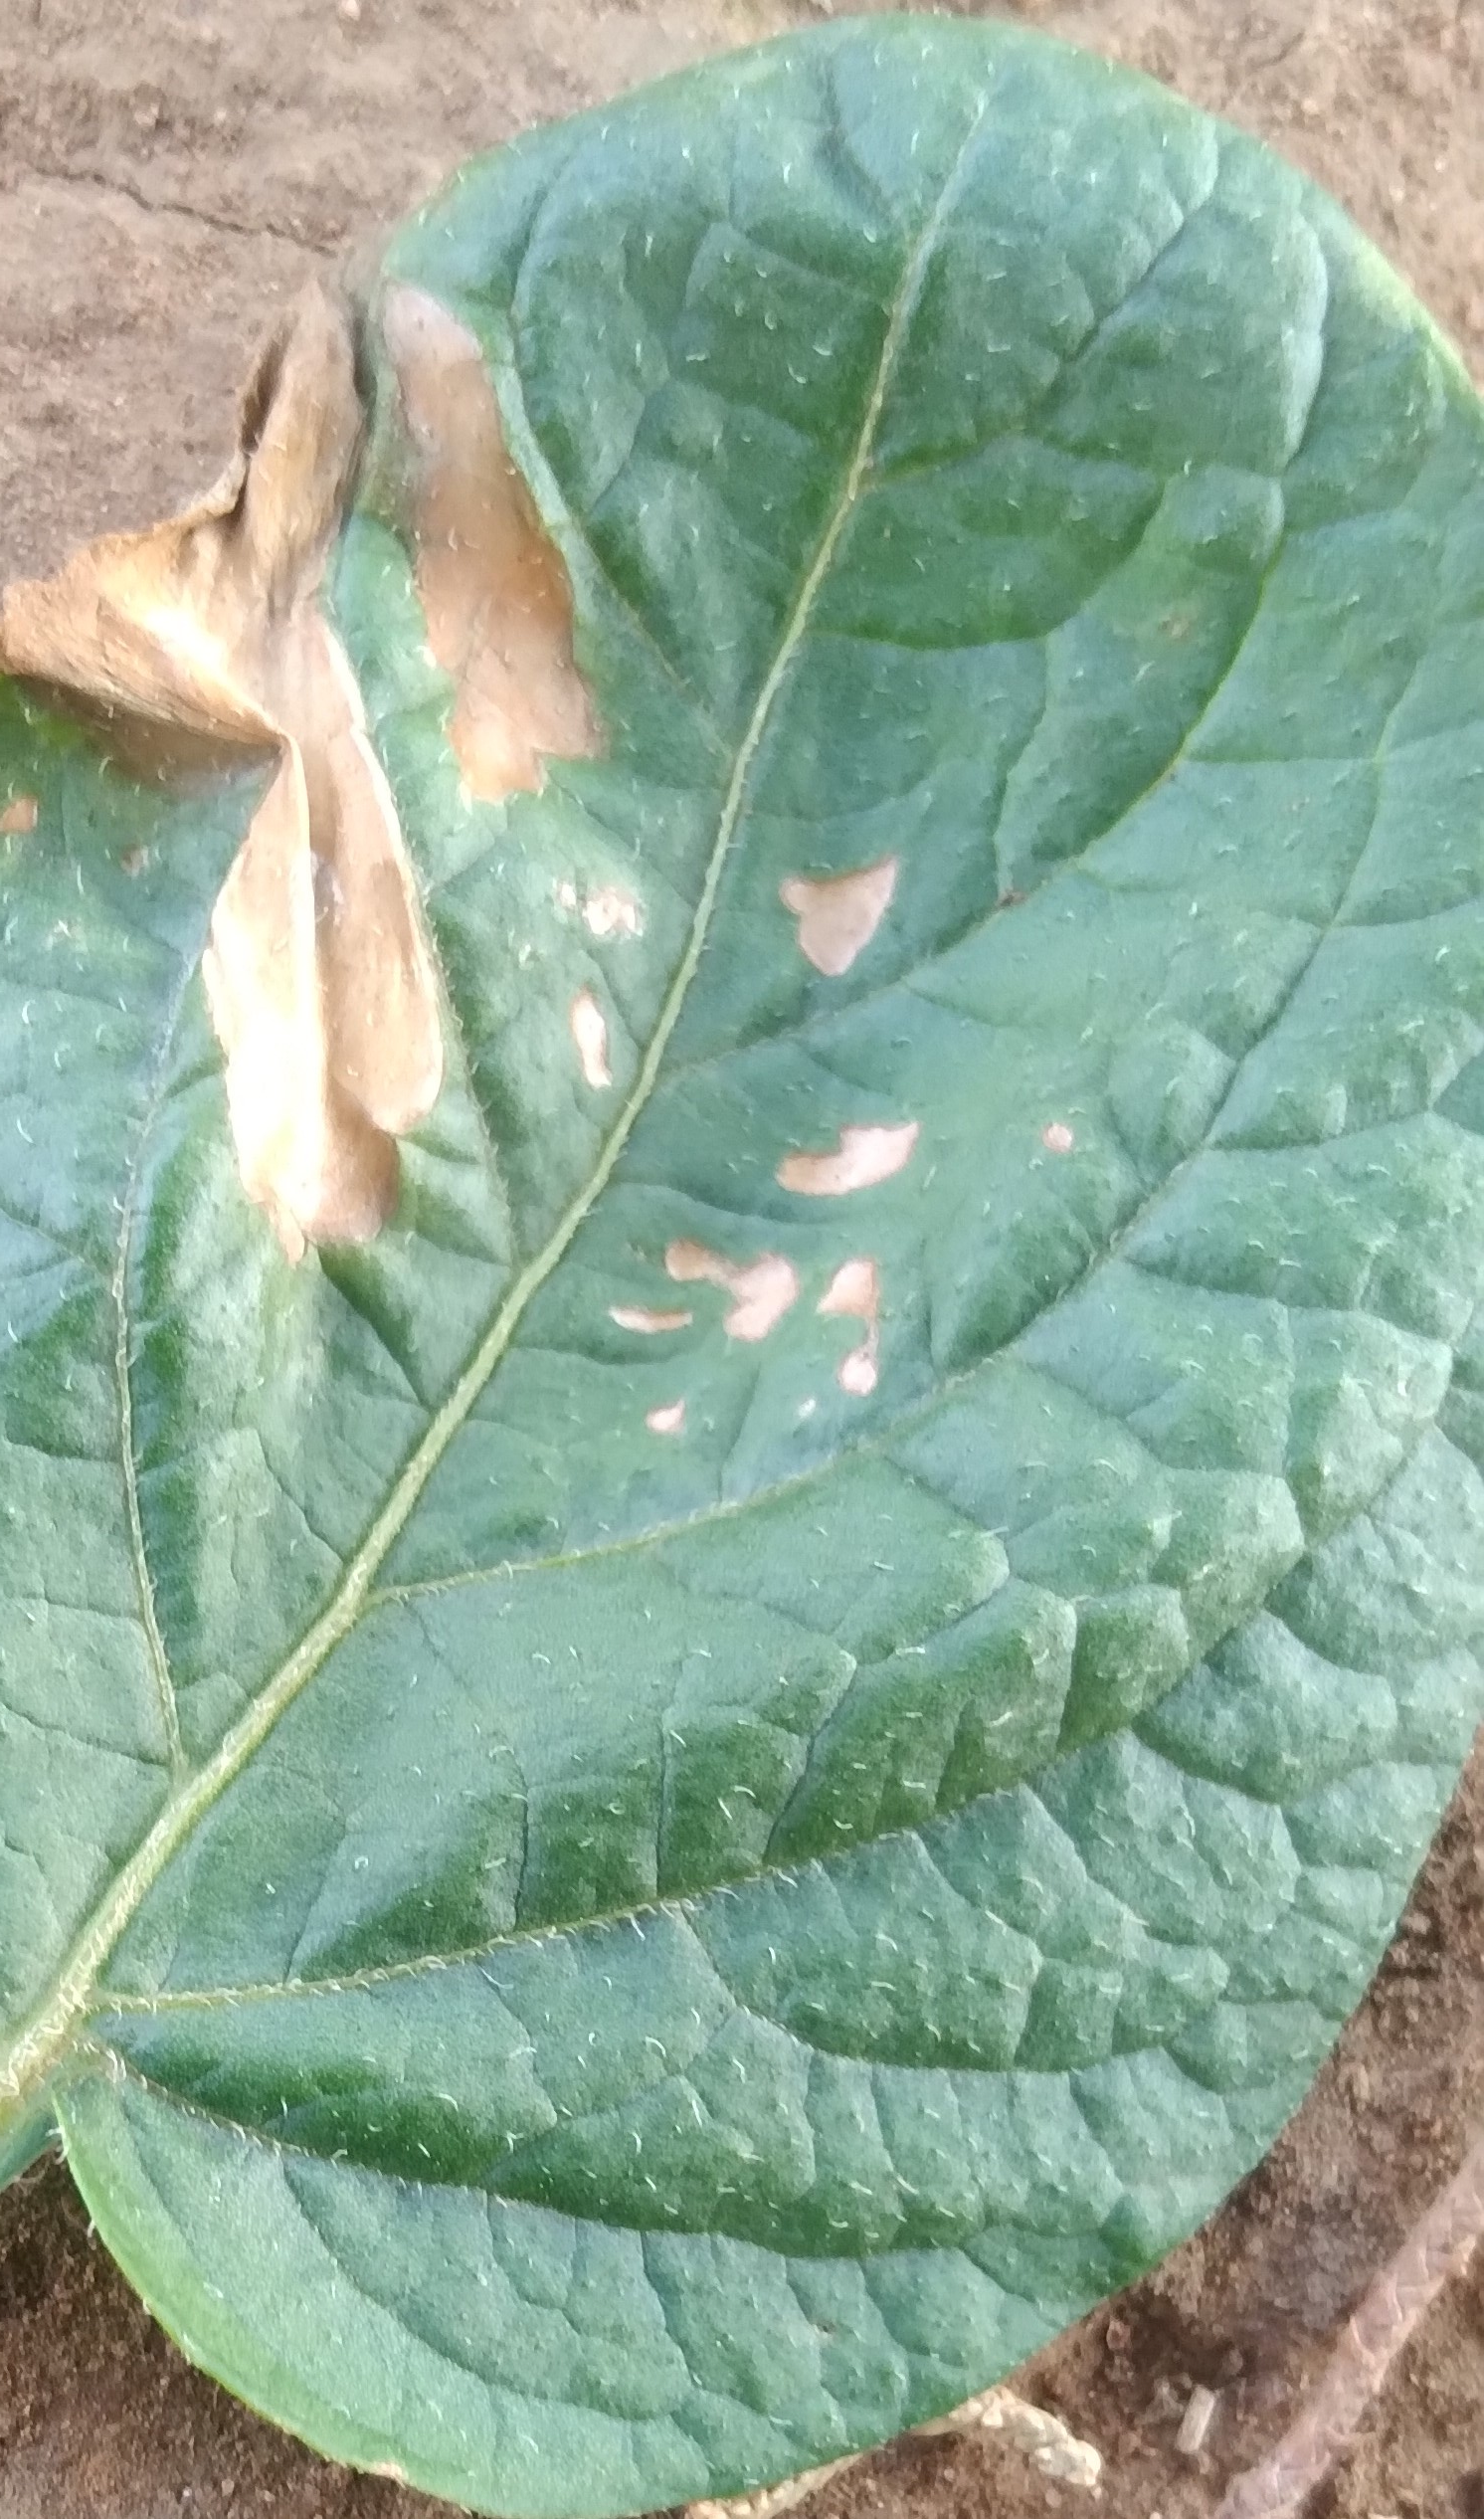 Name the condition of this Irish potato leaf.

early blight
